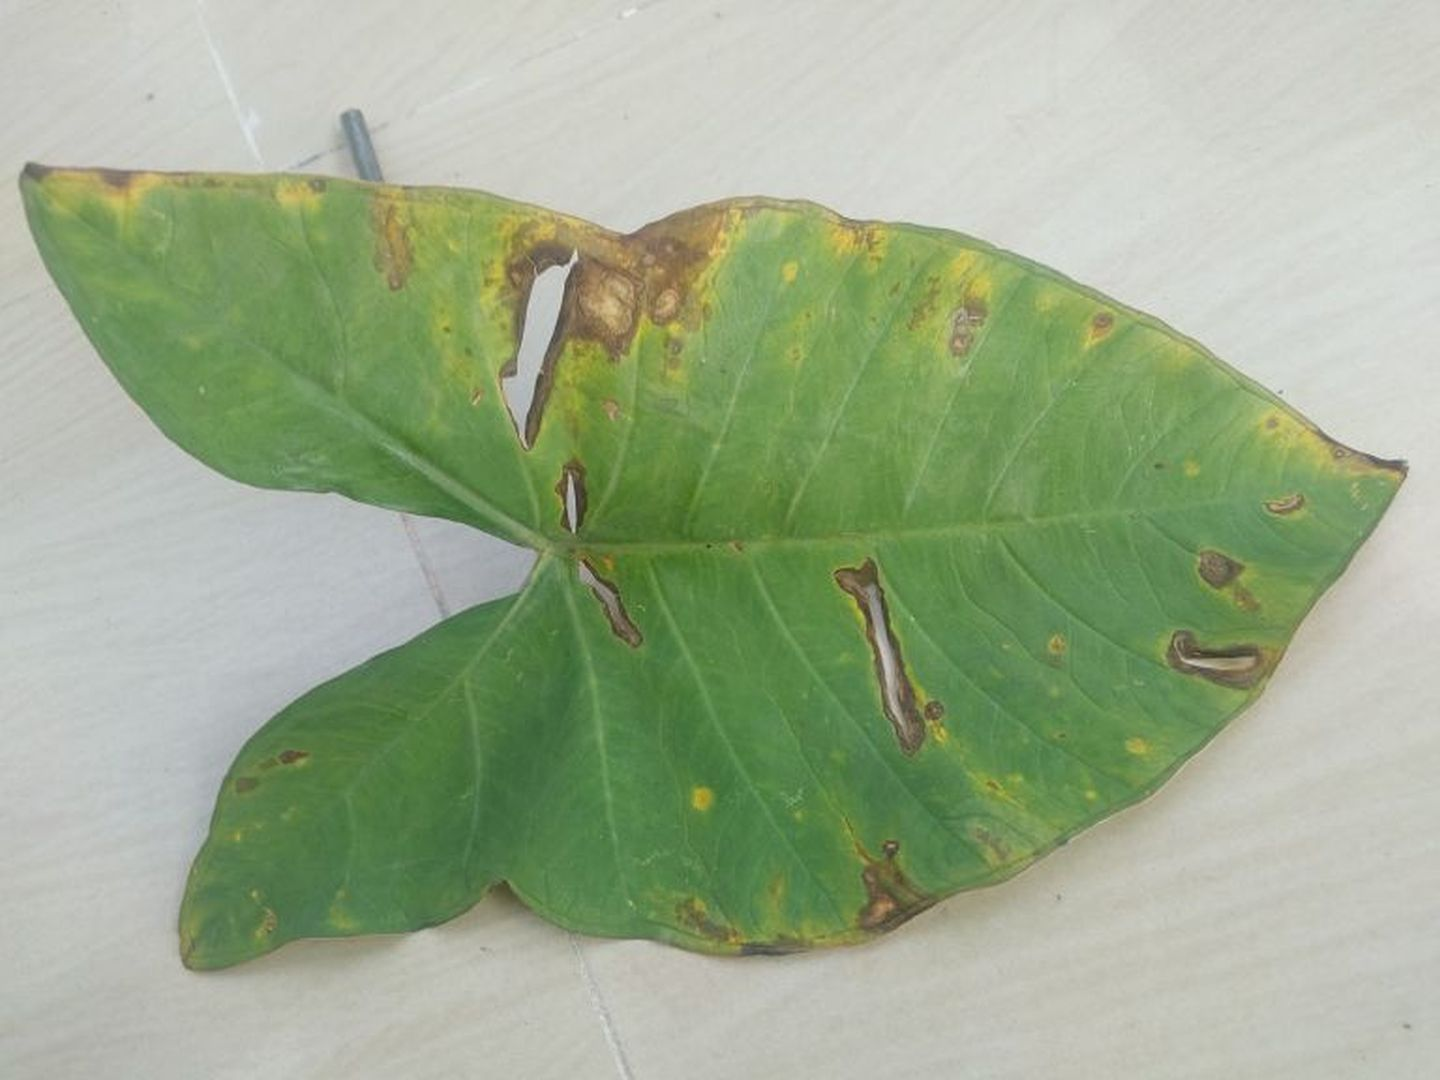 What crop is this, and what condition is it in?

taro, leaf blight
